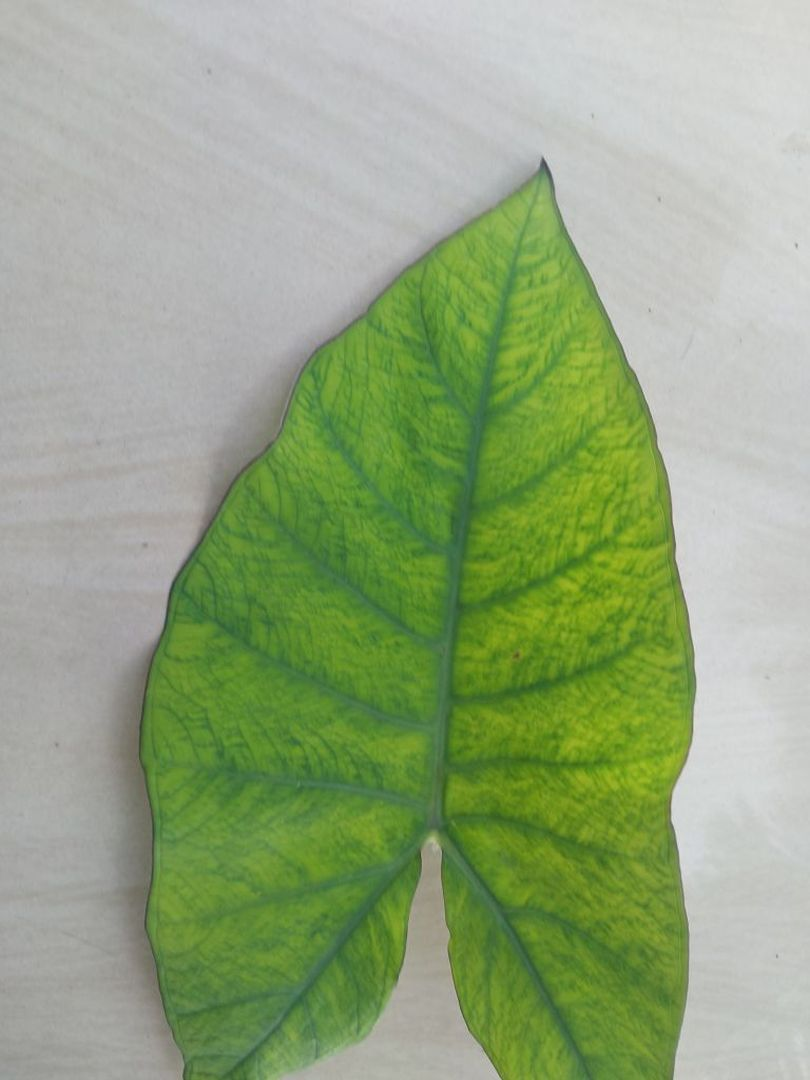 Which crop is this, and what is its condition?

taro, mosaic
